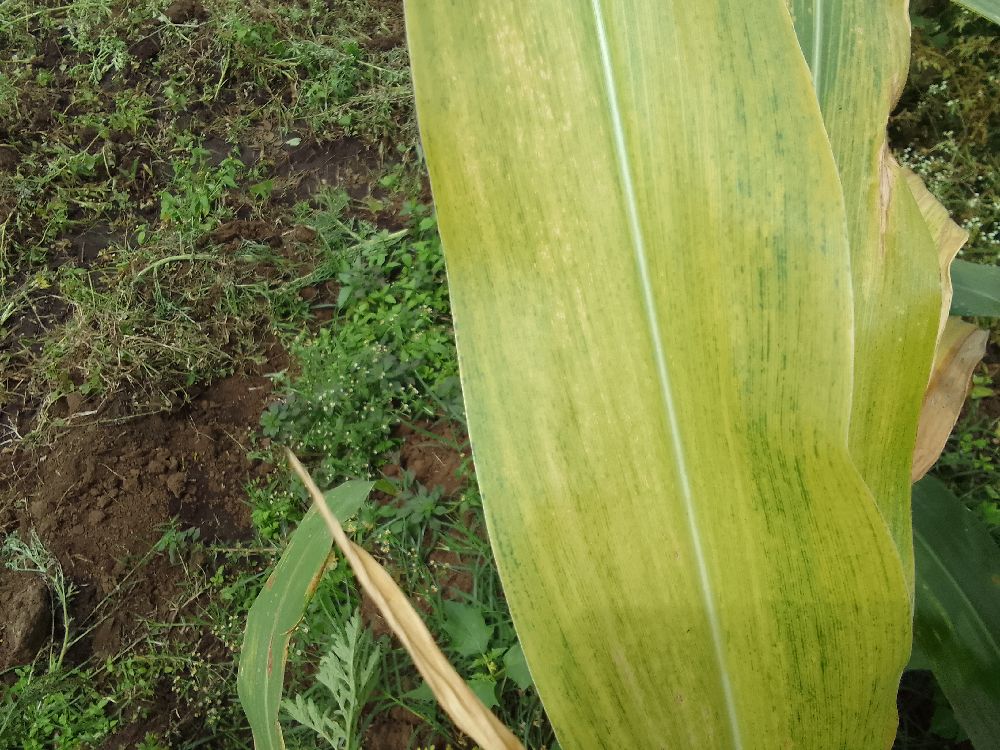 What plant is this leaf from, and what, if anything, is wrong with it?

maize, maize lethal necrosis
